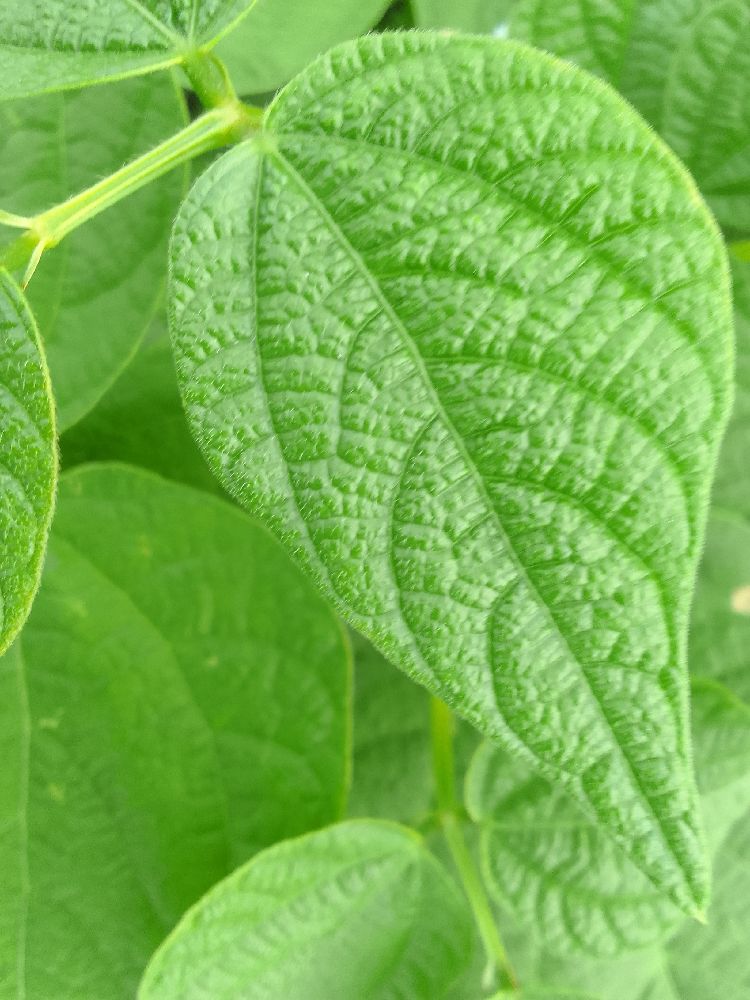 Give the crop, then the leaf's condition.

common bean, healthy
